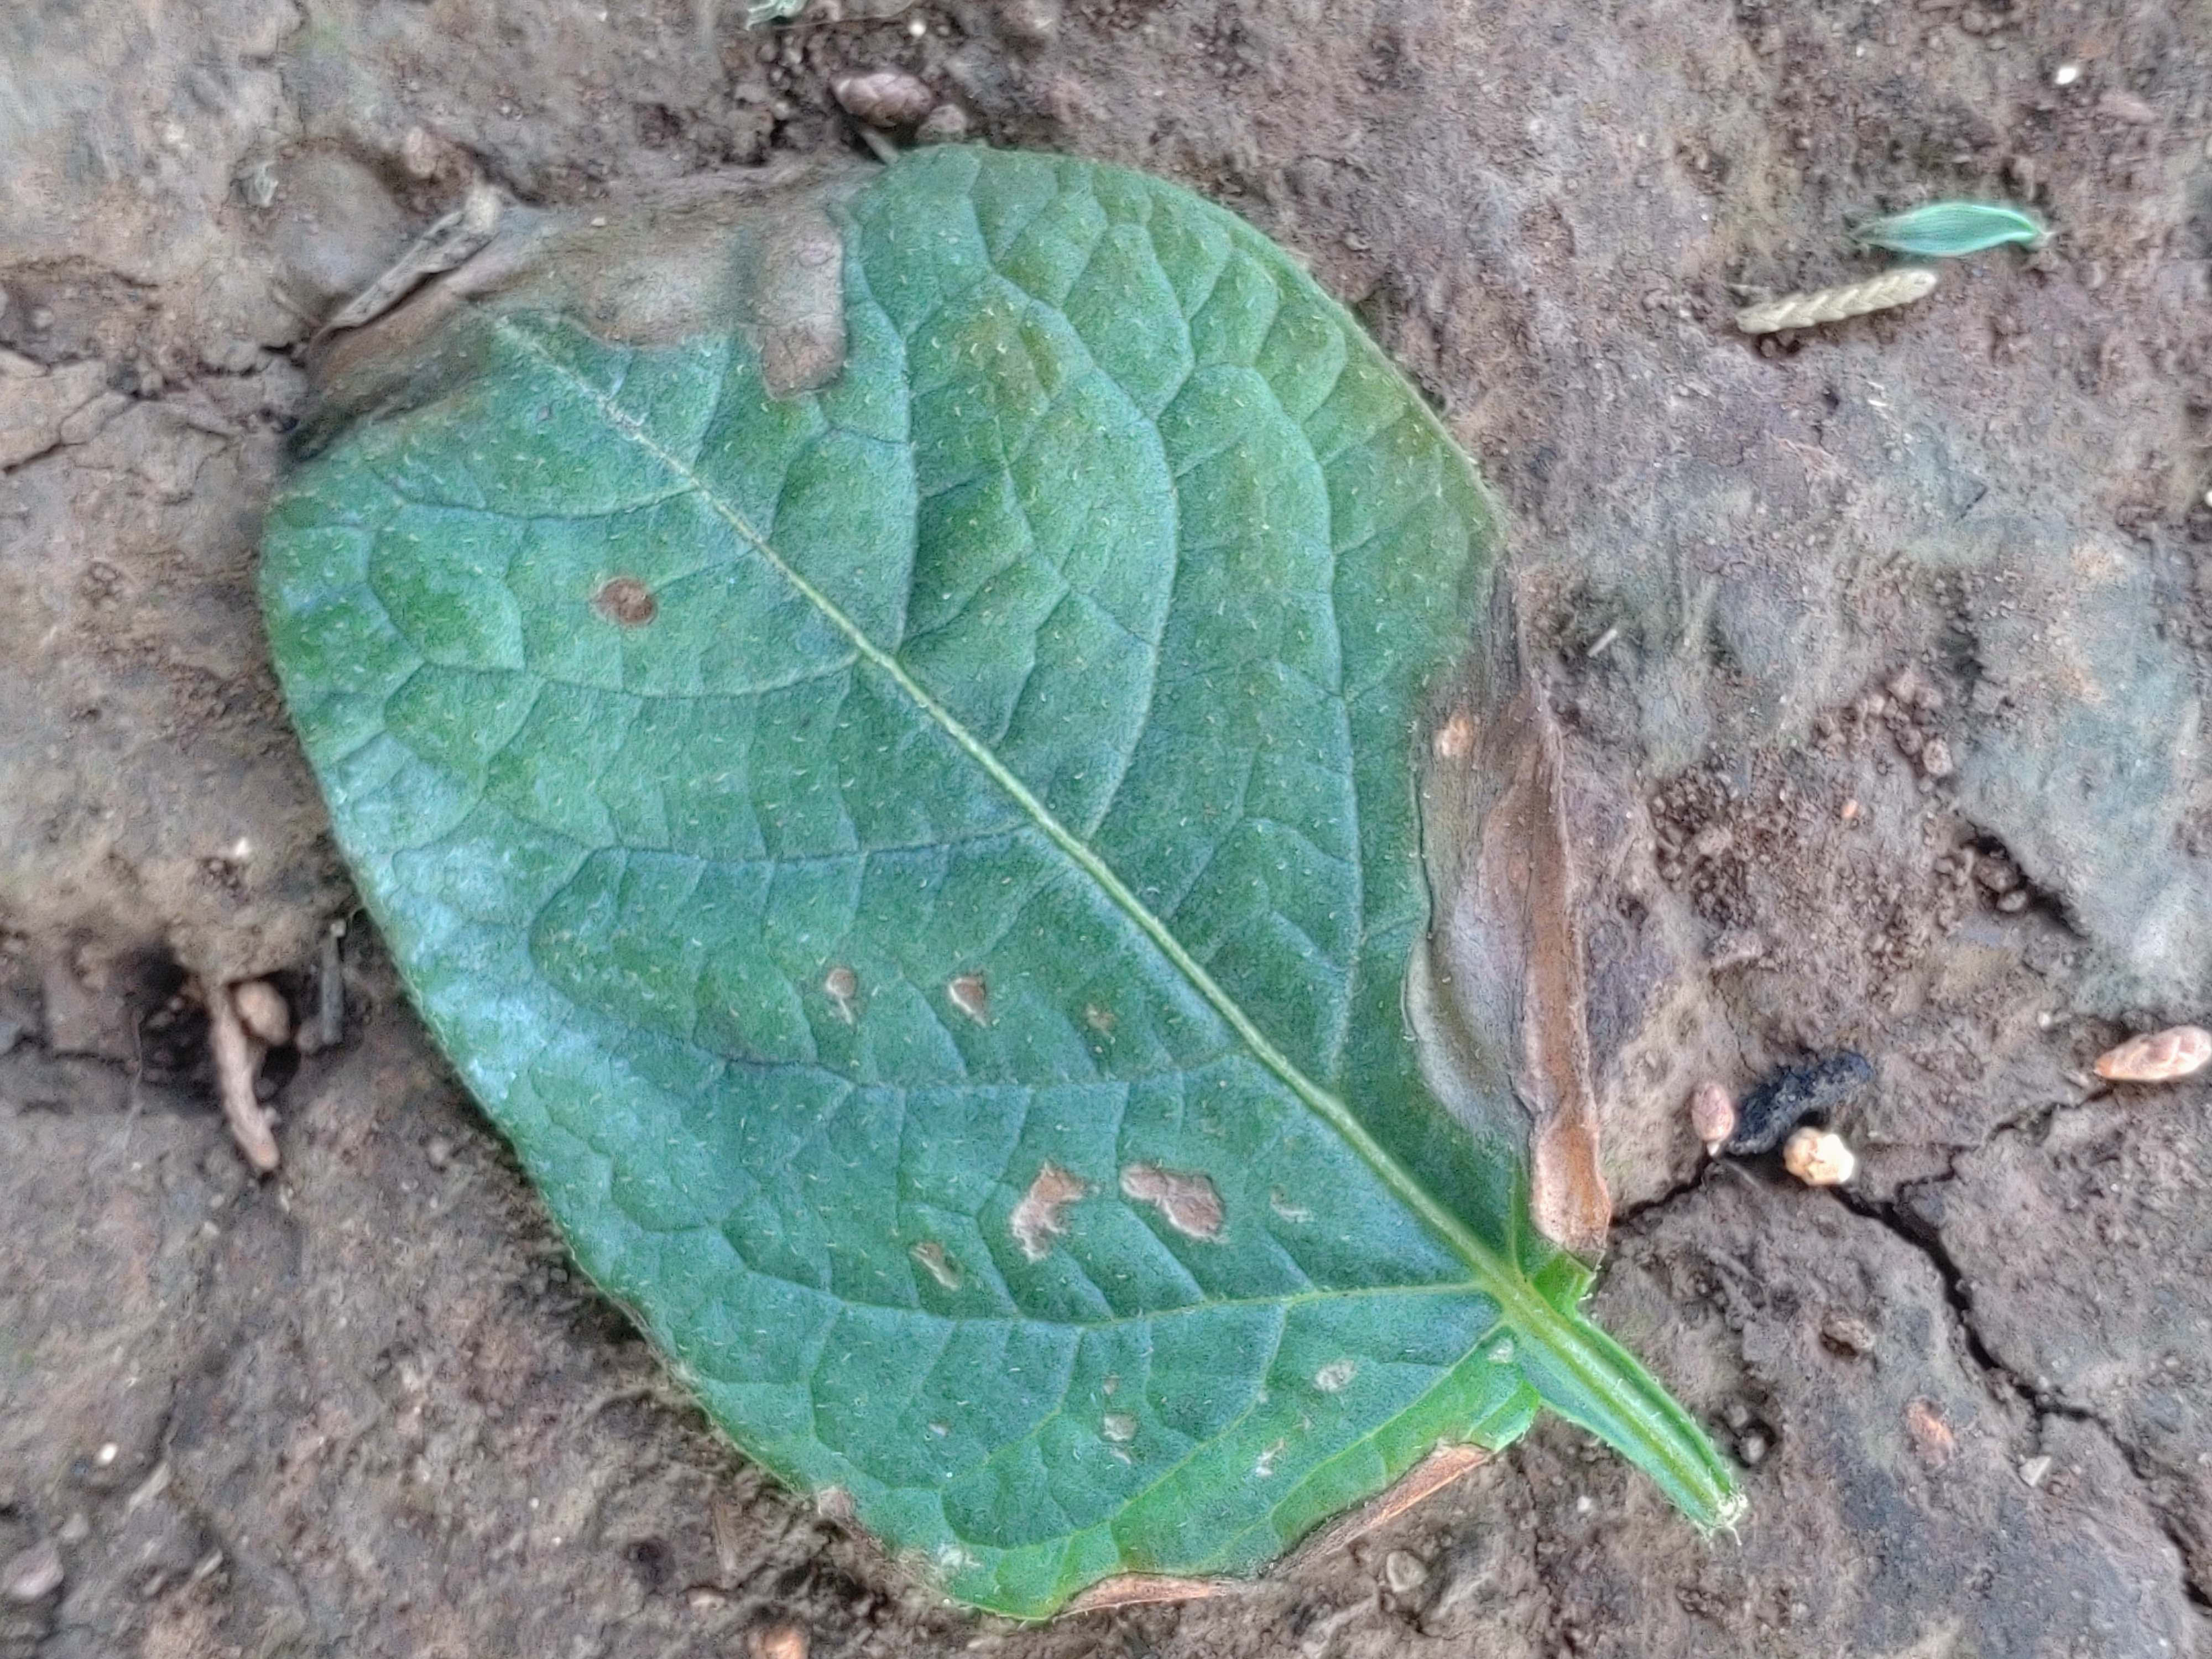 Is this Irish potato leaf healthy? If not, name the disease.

early blight
